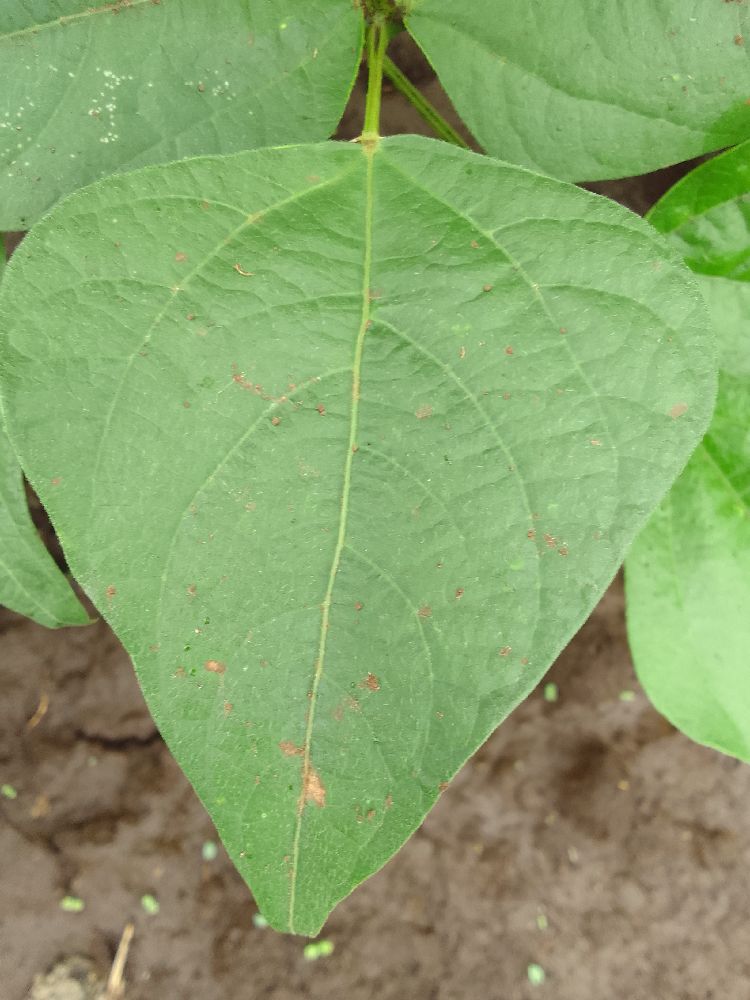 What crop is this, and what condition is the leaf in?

common bean, healthy
